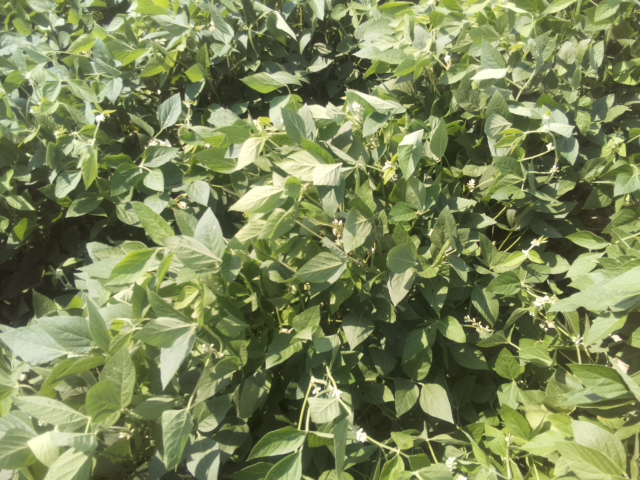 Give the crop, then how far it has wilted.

soybean, leaves with no wilting
